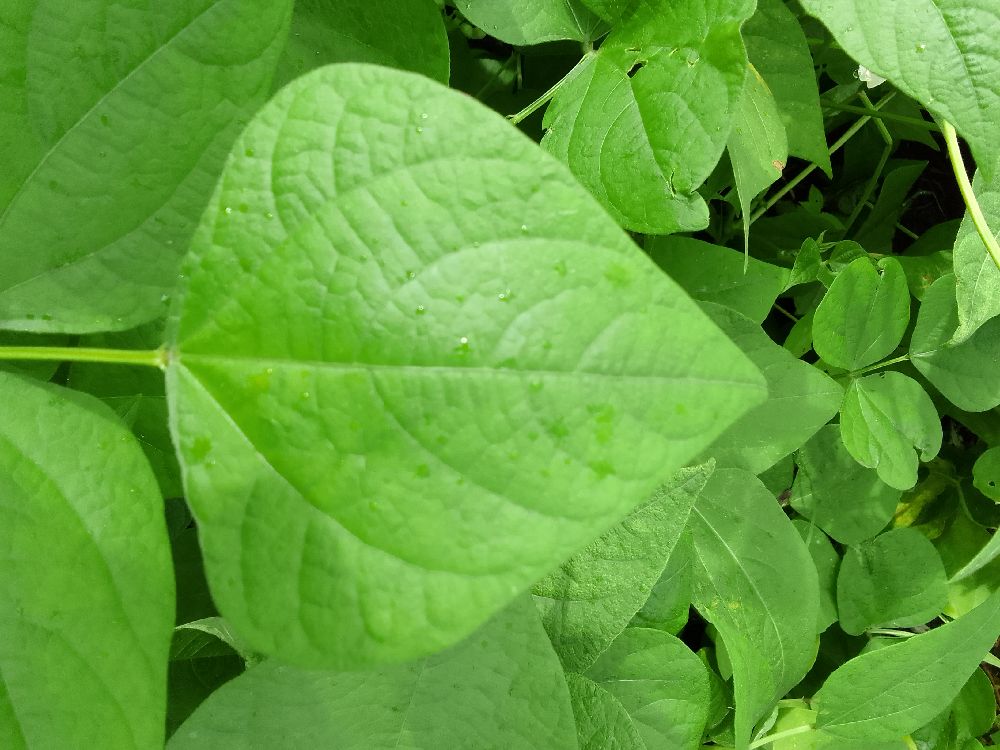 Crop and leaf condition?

common bean, healthy
